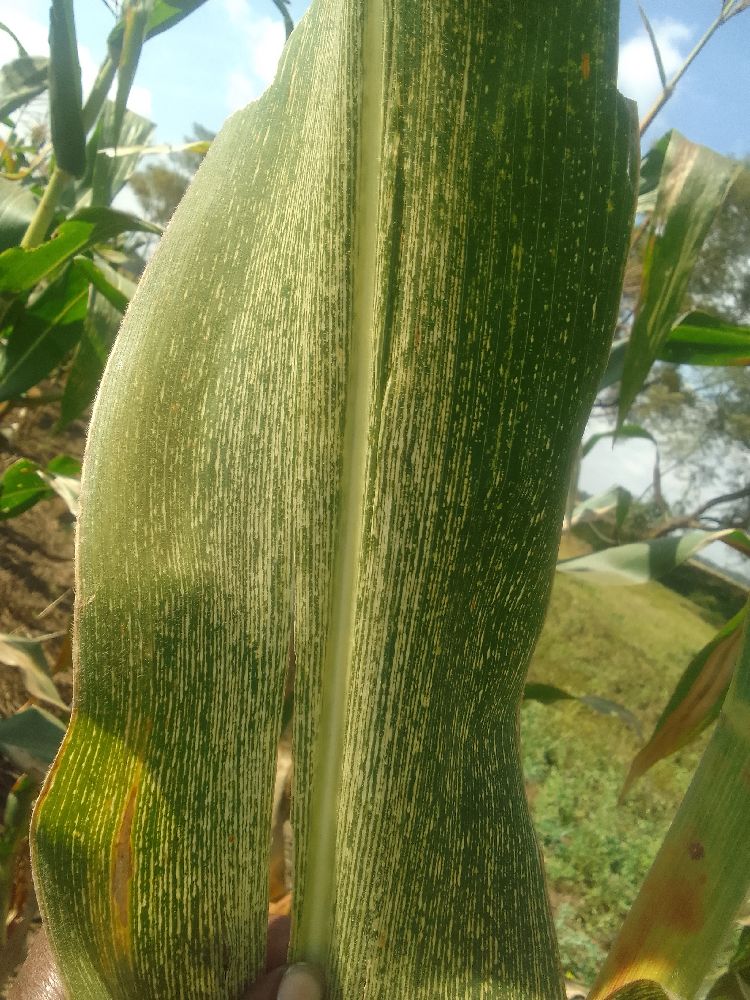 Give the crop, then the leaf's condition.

maize, maize streak virus
